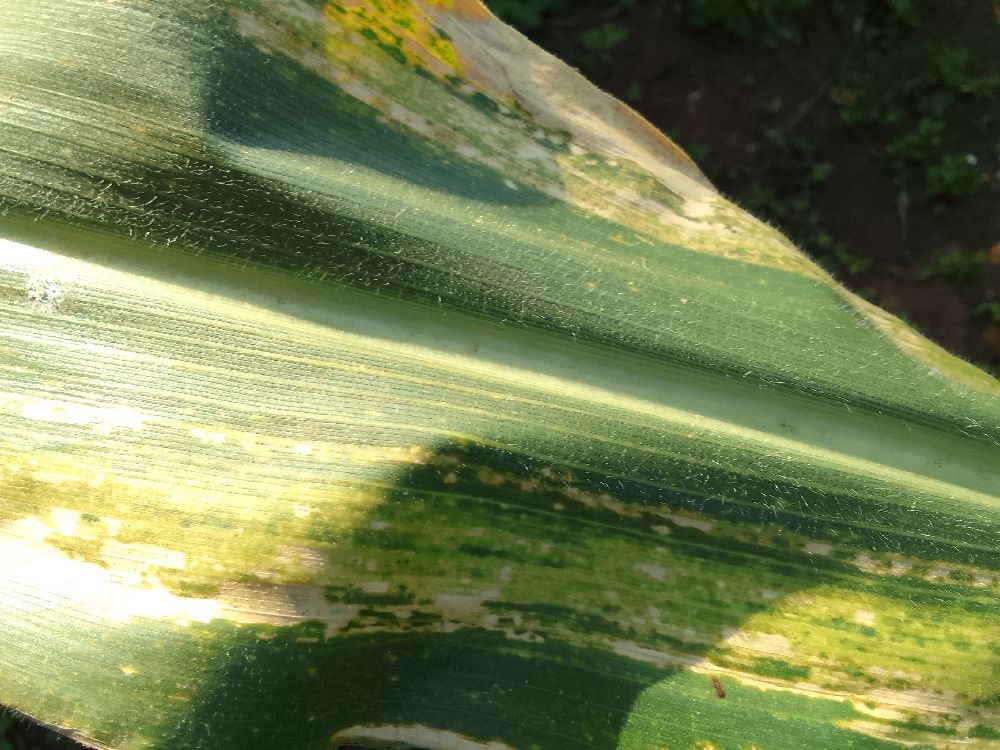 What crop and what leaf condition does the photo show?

maize, maize lethal necrosis
